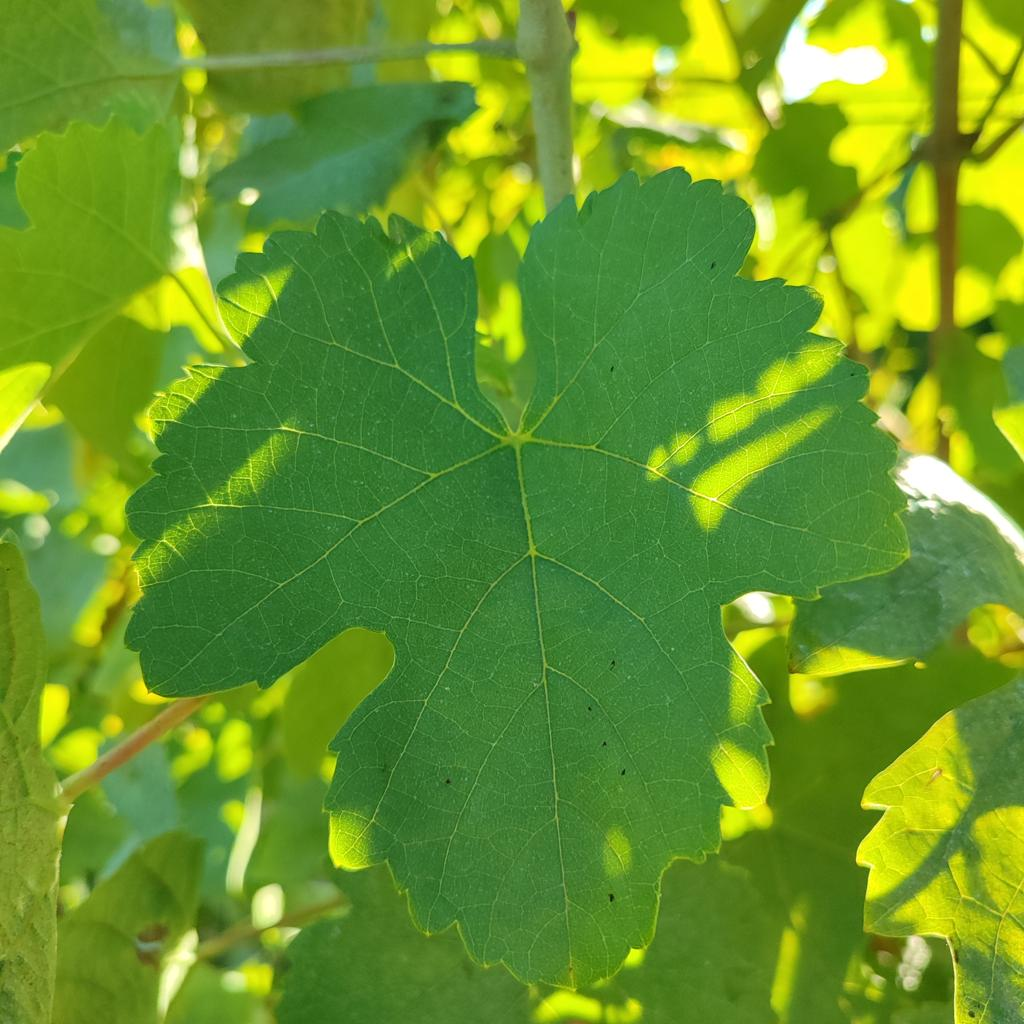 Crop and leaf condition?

grapevine, healthy
